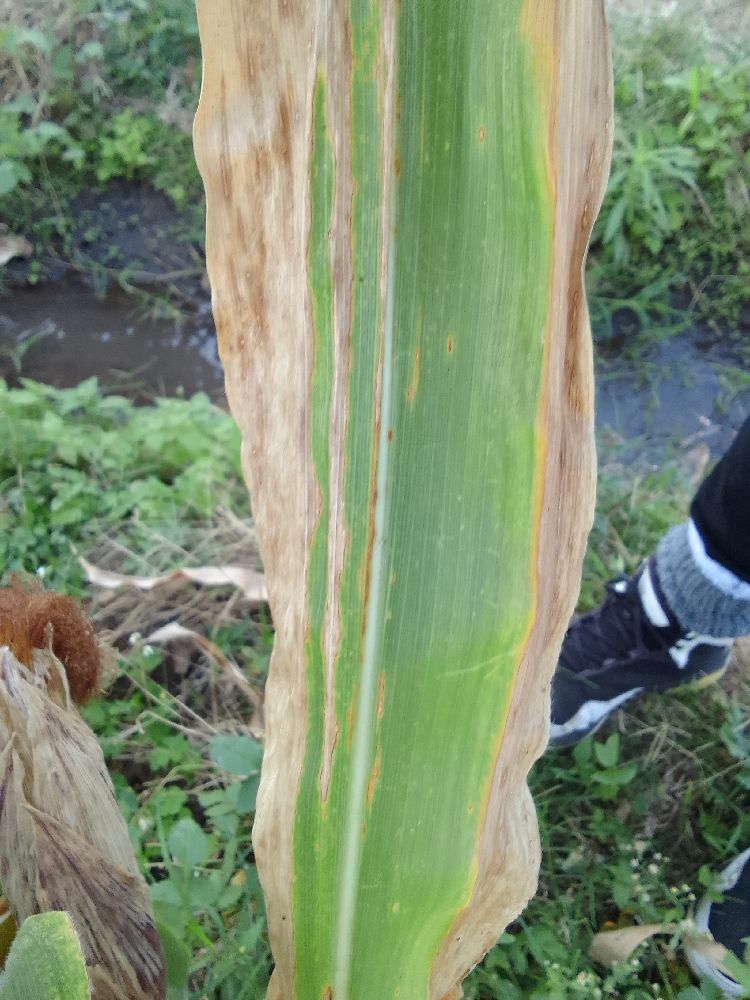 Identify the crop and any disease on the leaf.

maize, maize lethal necrosis
